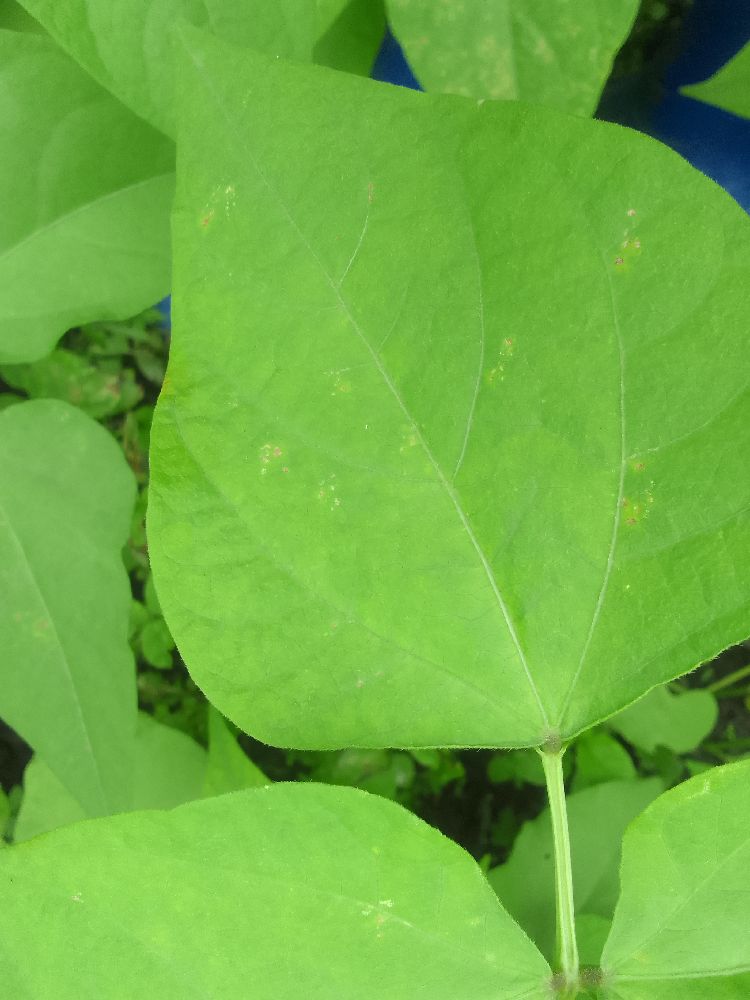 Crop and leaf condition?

common bean, healthy
